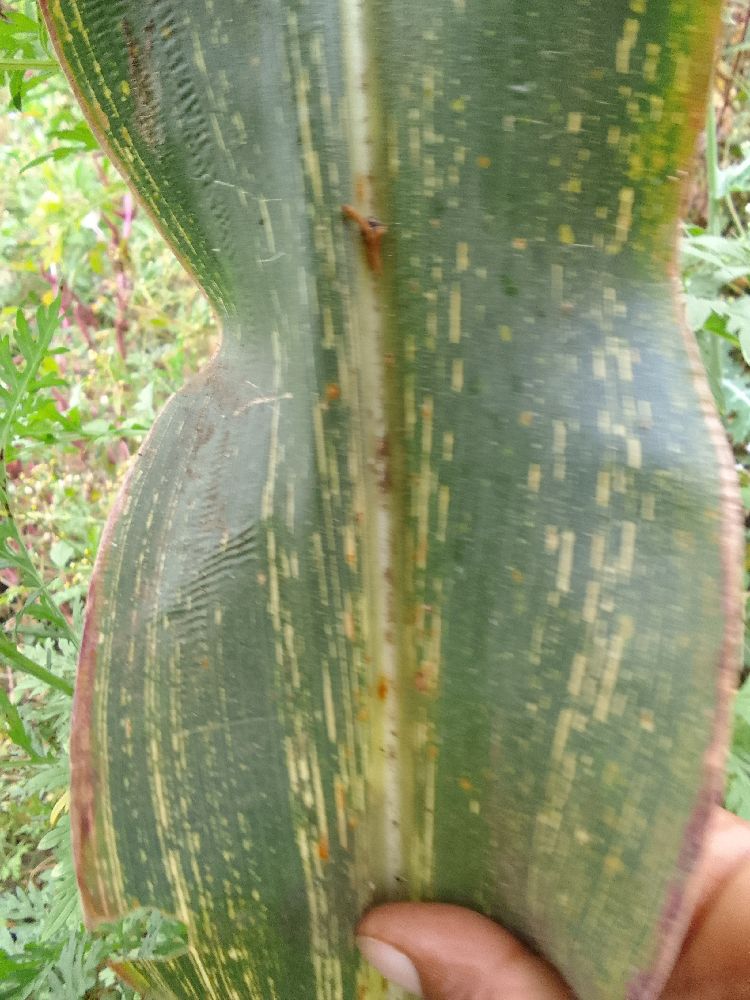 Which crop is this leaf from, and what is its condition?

maize, maize streak virus
